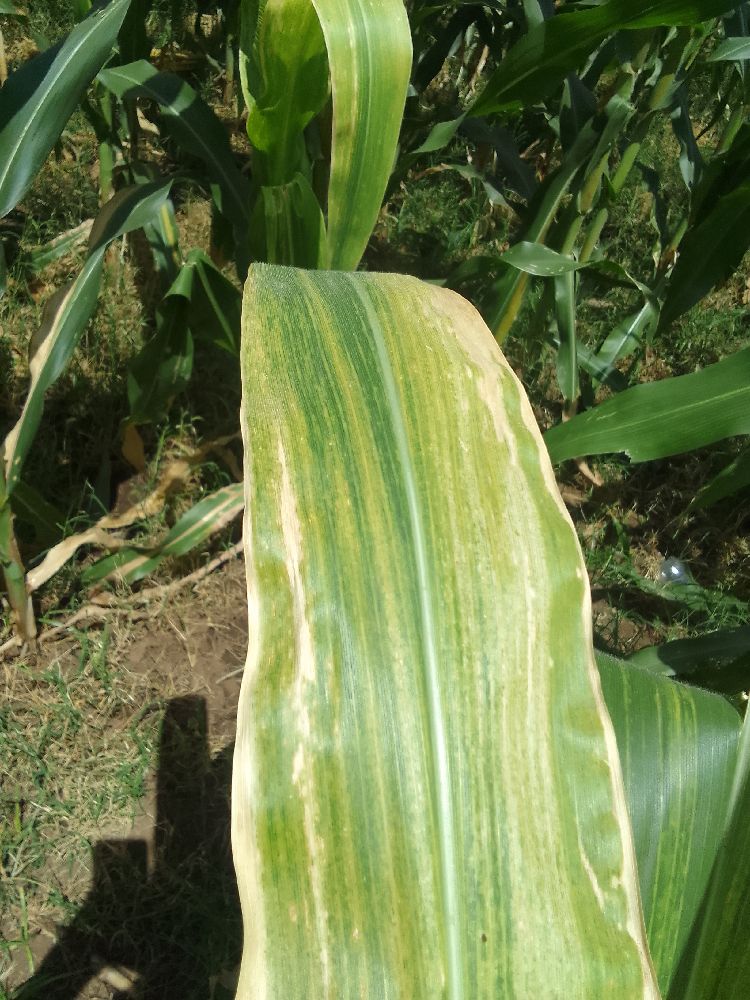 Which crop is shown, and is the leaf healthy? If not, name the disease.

maize, maize lethal necrosis
